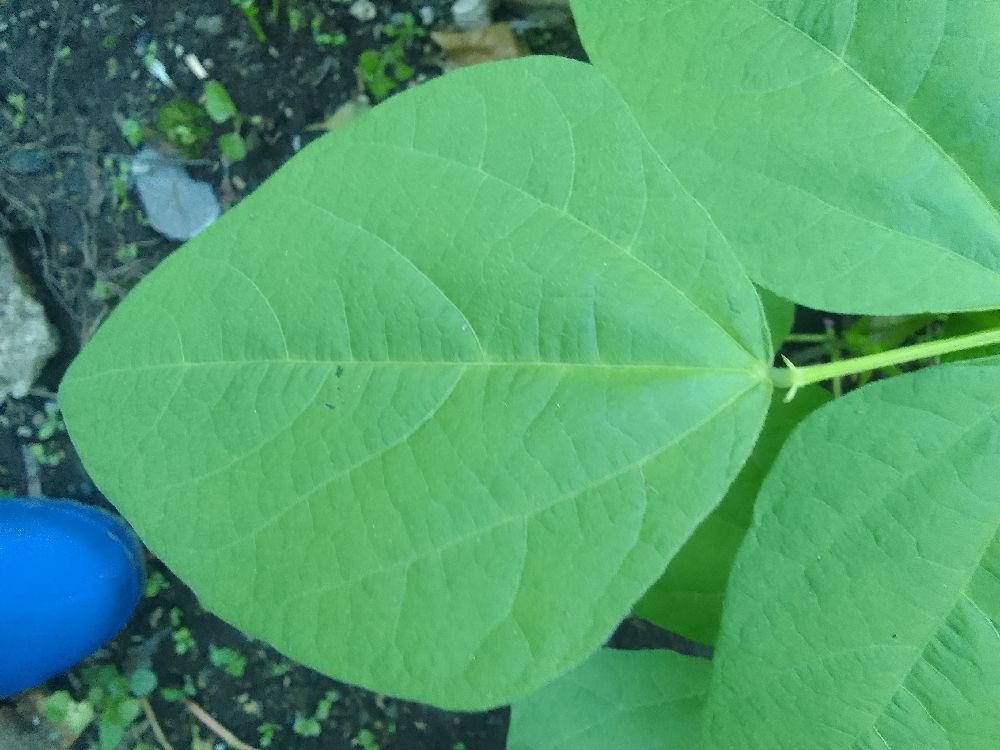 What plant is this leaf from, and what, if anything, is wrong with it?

common bean, healthy
